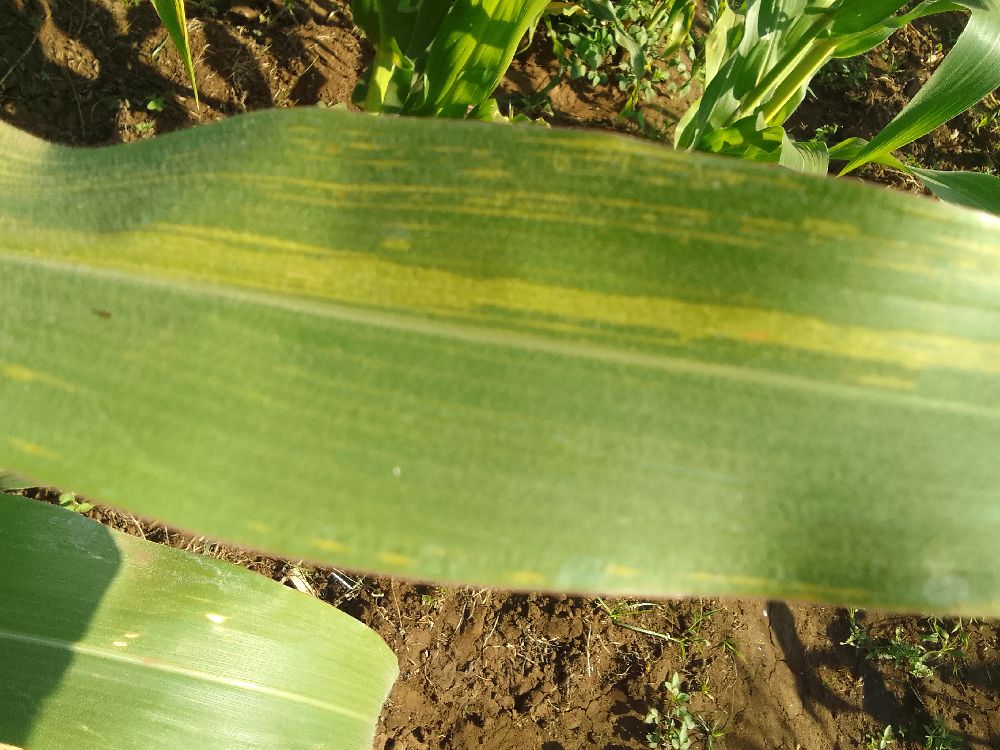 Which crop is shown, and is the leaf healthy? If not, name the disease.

maize, maize lethal necrosis
